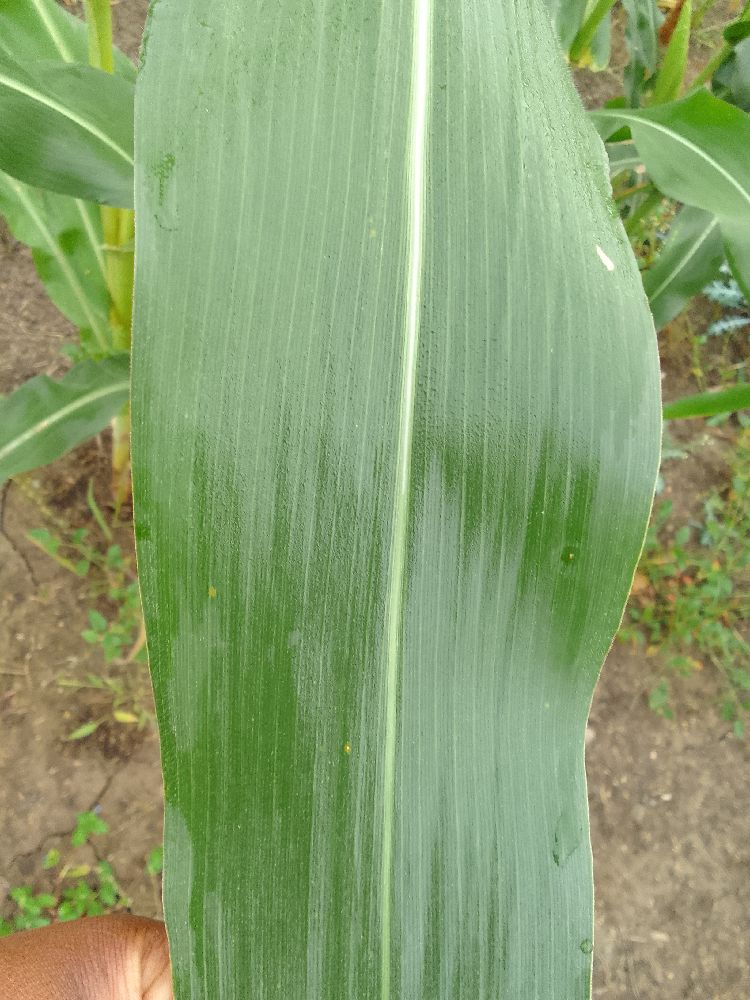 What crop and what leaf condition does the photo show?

maize, healthy
